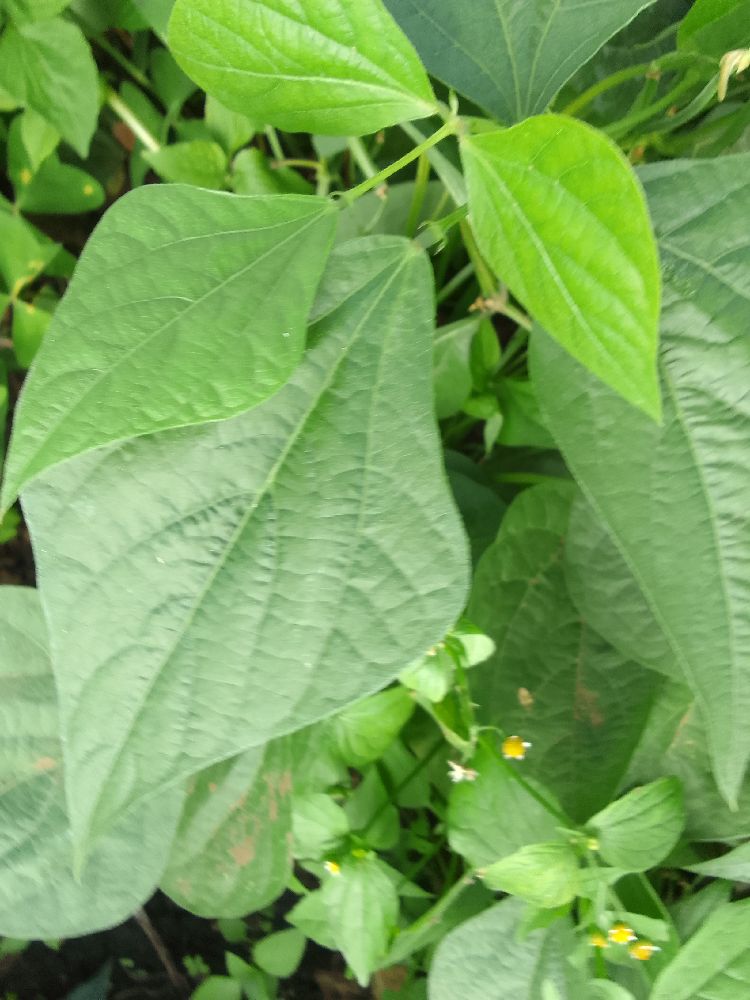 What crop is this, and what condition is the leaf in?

common bean, healthy
